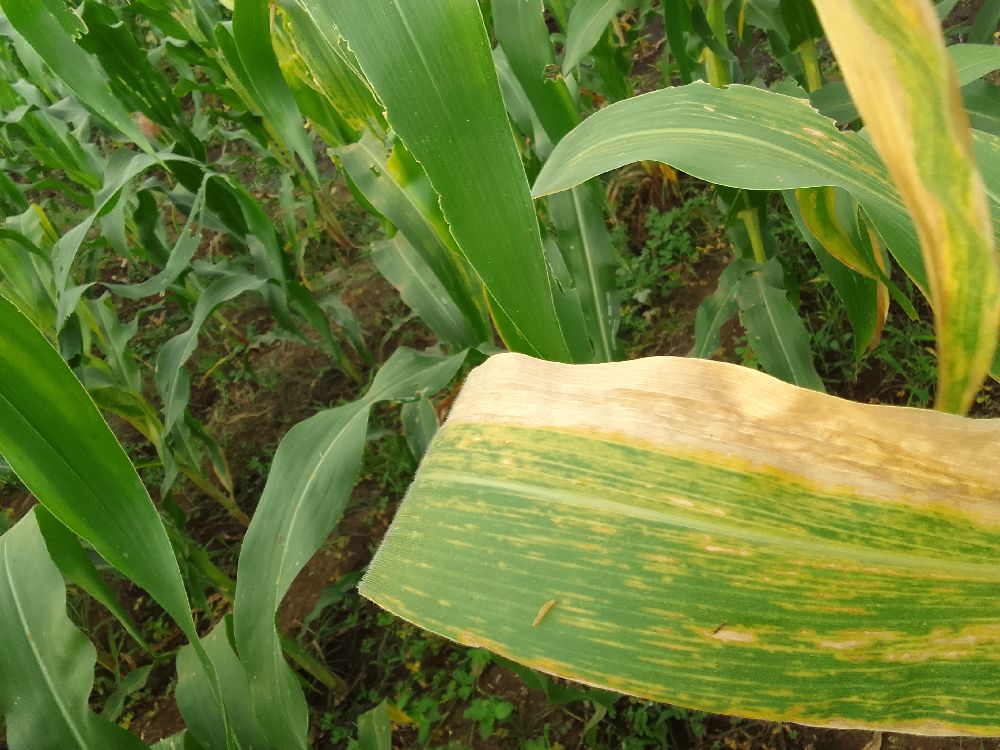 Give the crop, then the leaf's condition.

maize, maize lethal necrosis
